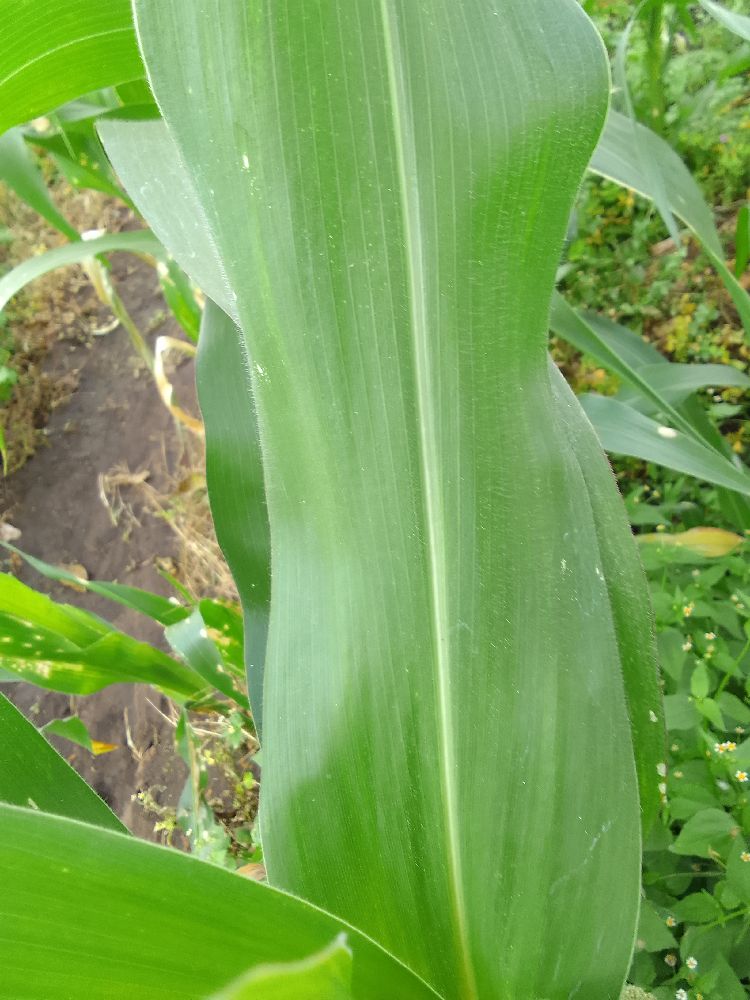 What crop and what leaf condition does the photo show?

maize, healthy
